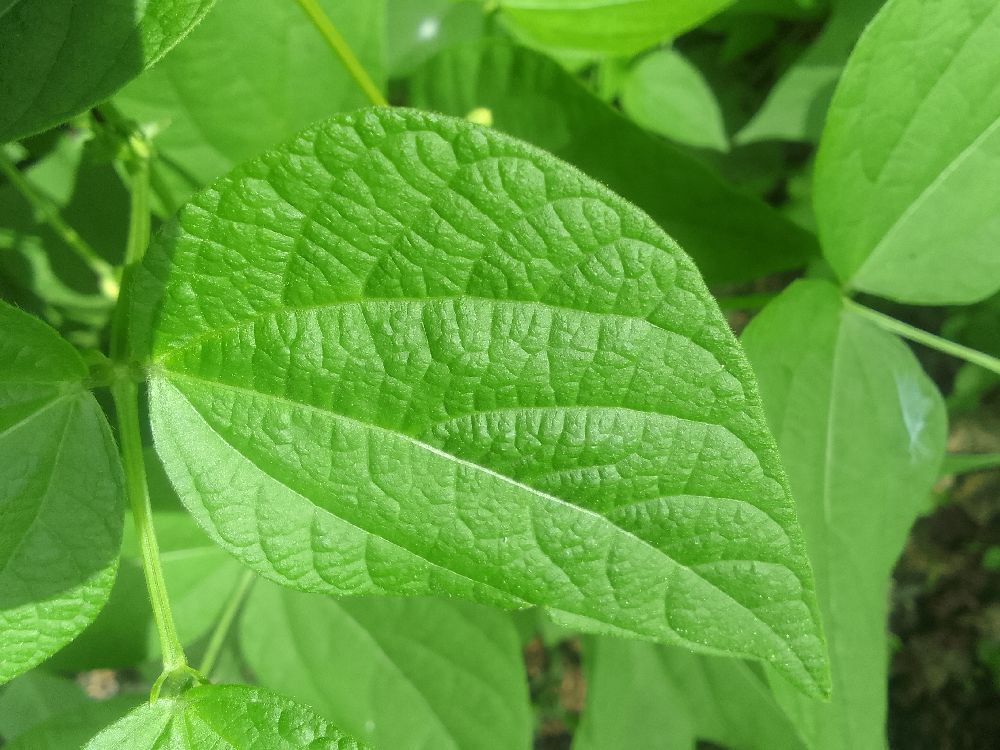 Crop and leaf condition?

common bean, healthy
